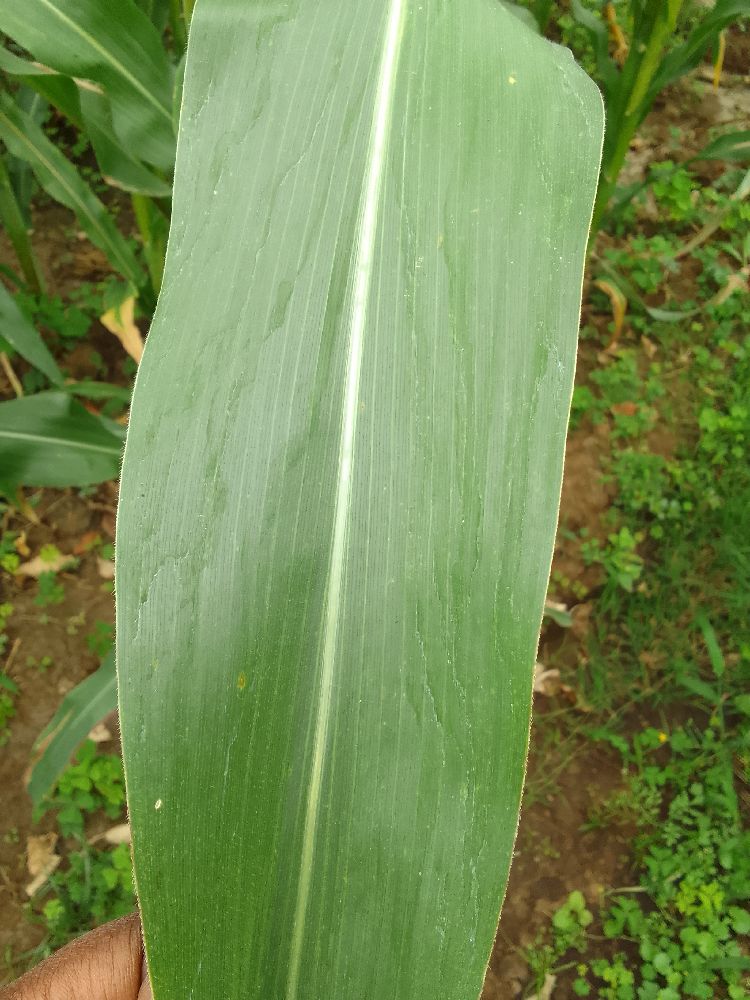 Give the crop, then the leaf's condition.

maize, healthy
